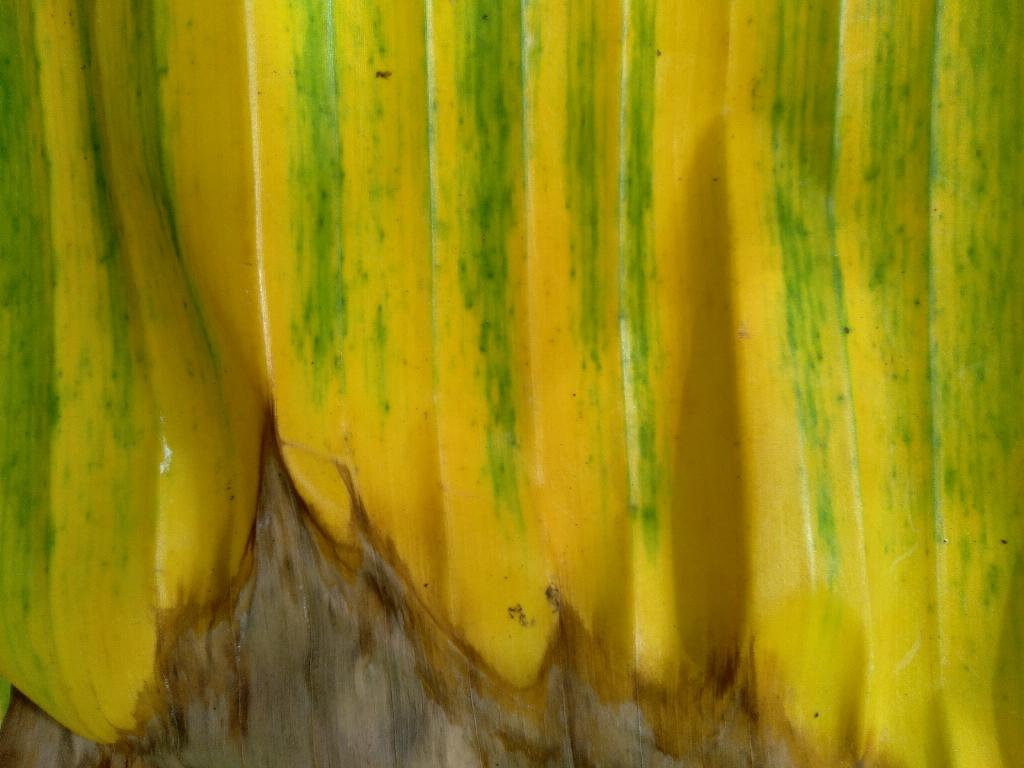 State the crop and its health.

banana, fusarium wilt race 1
